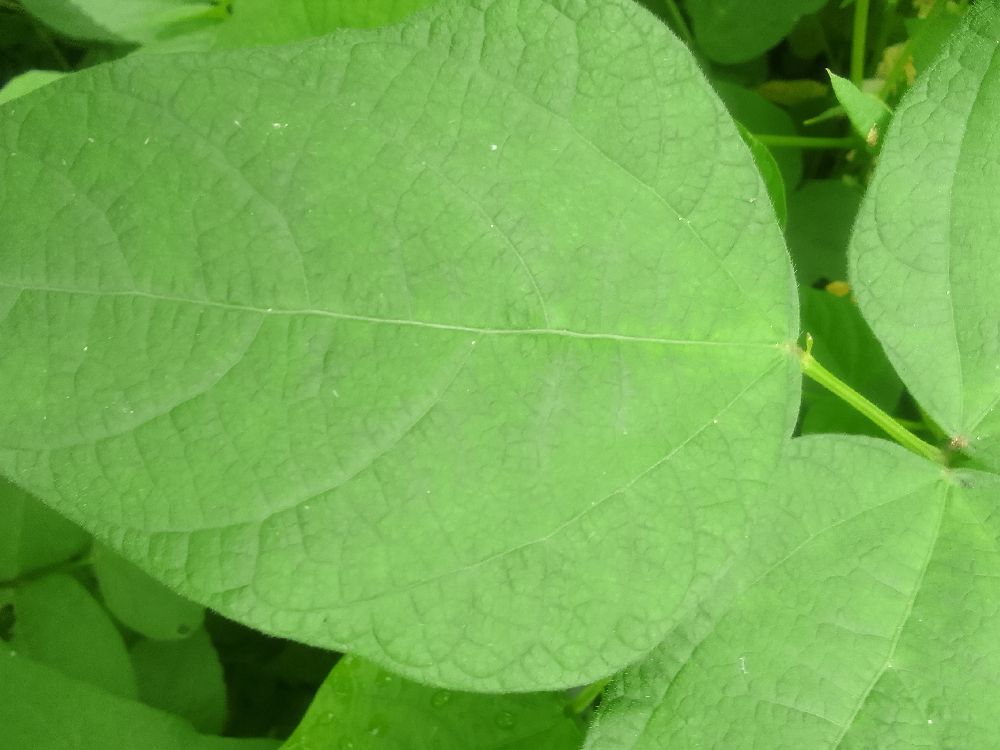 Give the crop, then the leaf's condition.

common bean, healthy
